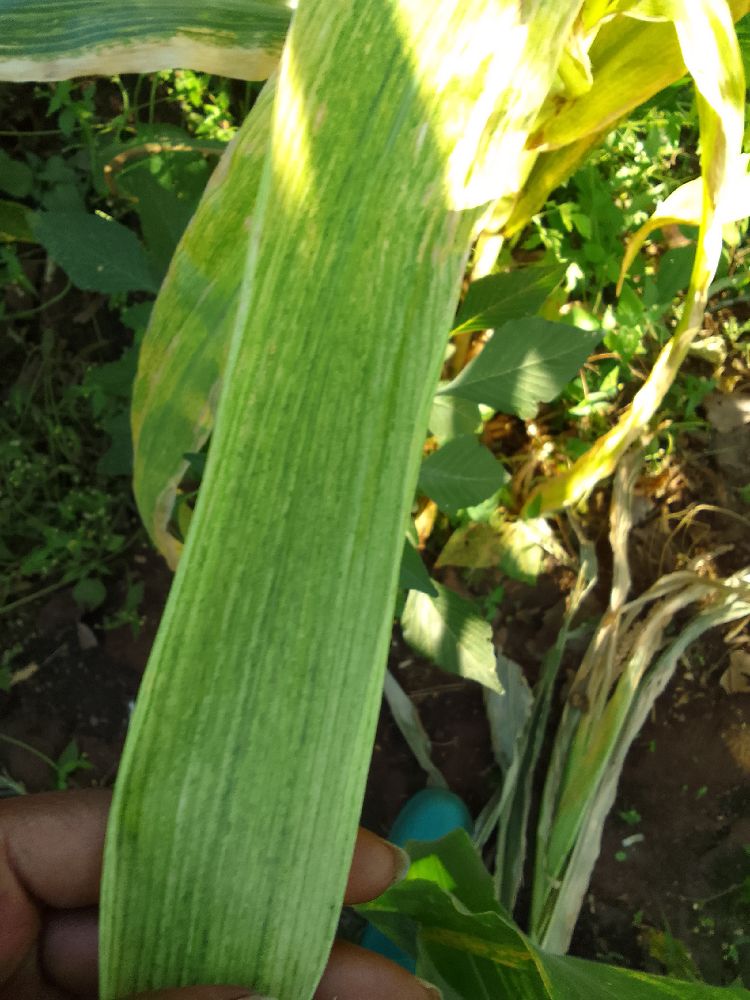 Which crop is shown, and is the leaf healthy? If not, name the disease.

maize, maize lethal necrosis
